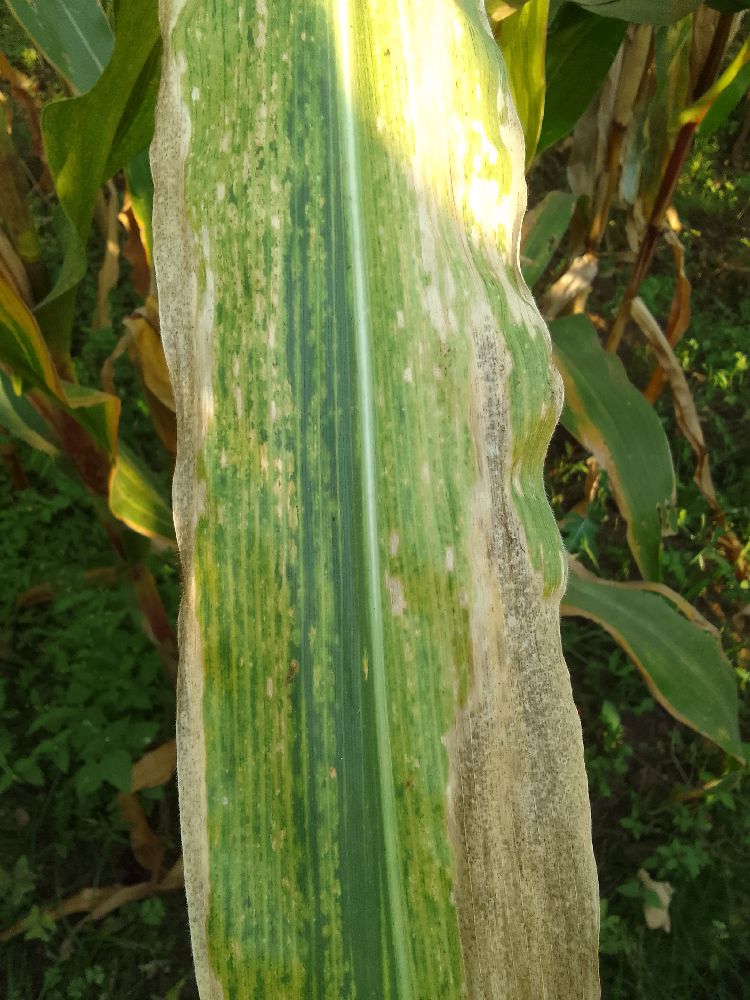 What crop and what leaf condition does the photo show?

maize, maize lethal necrosis
